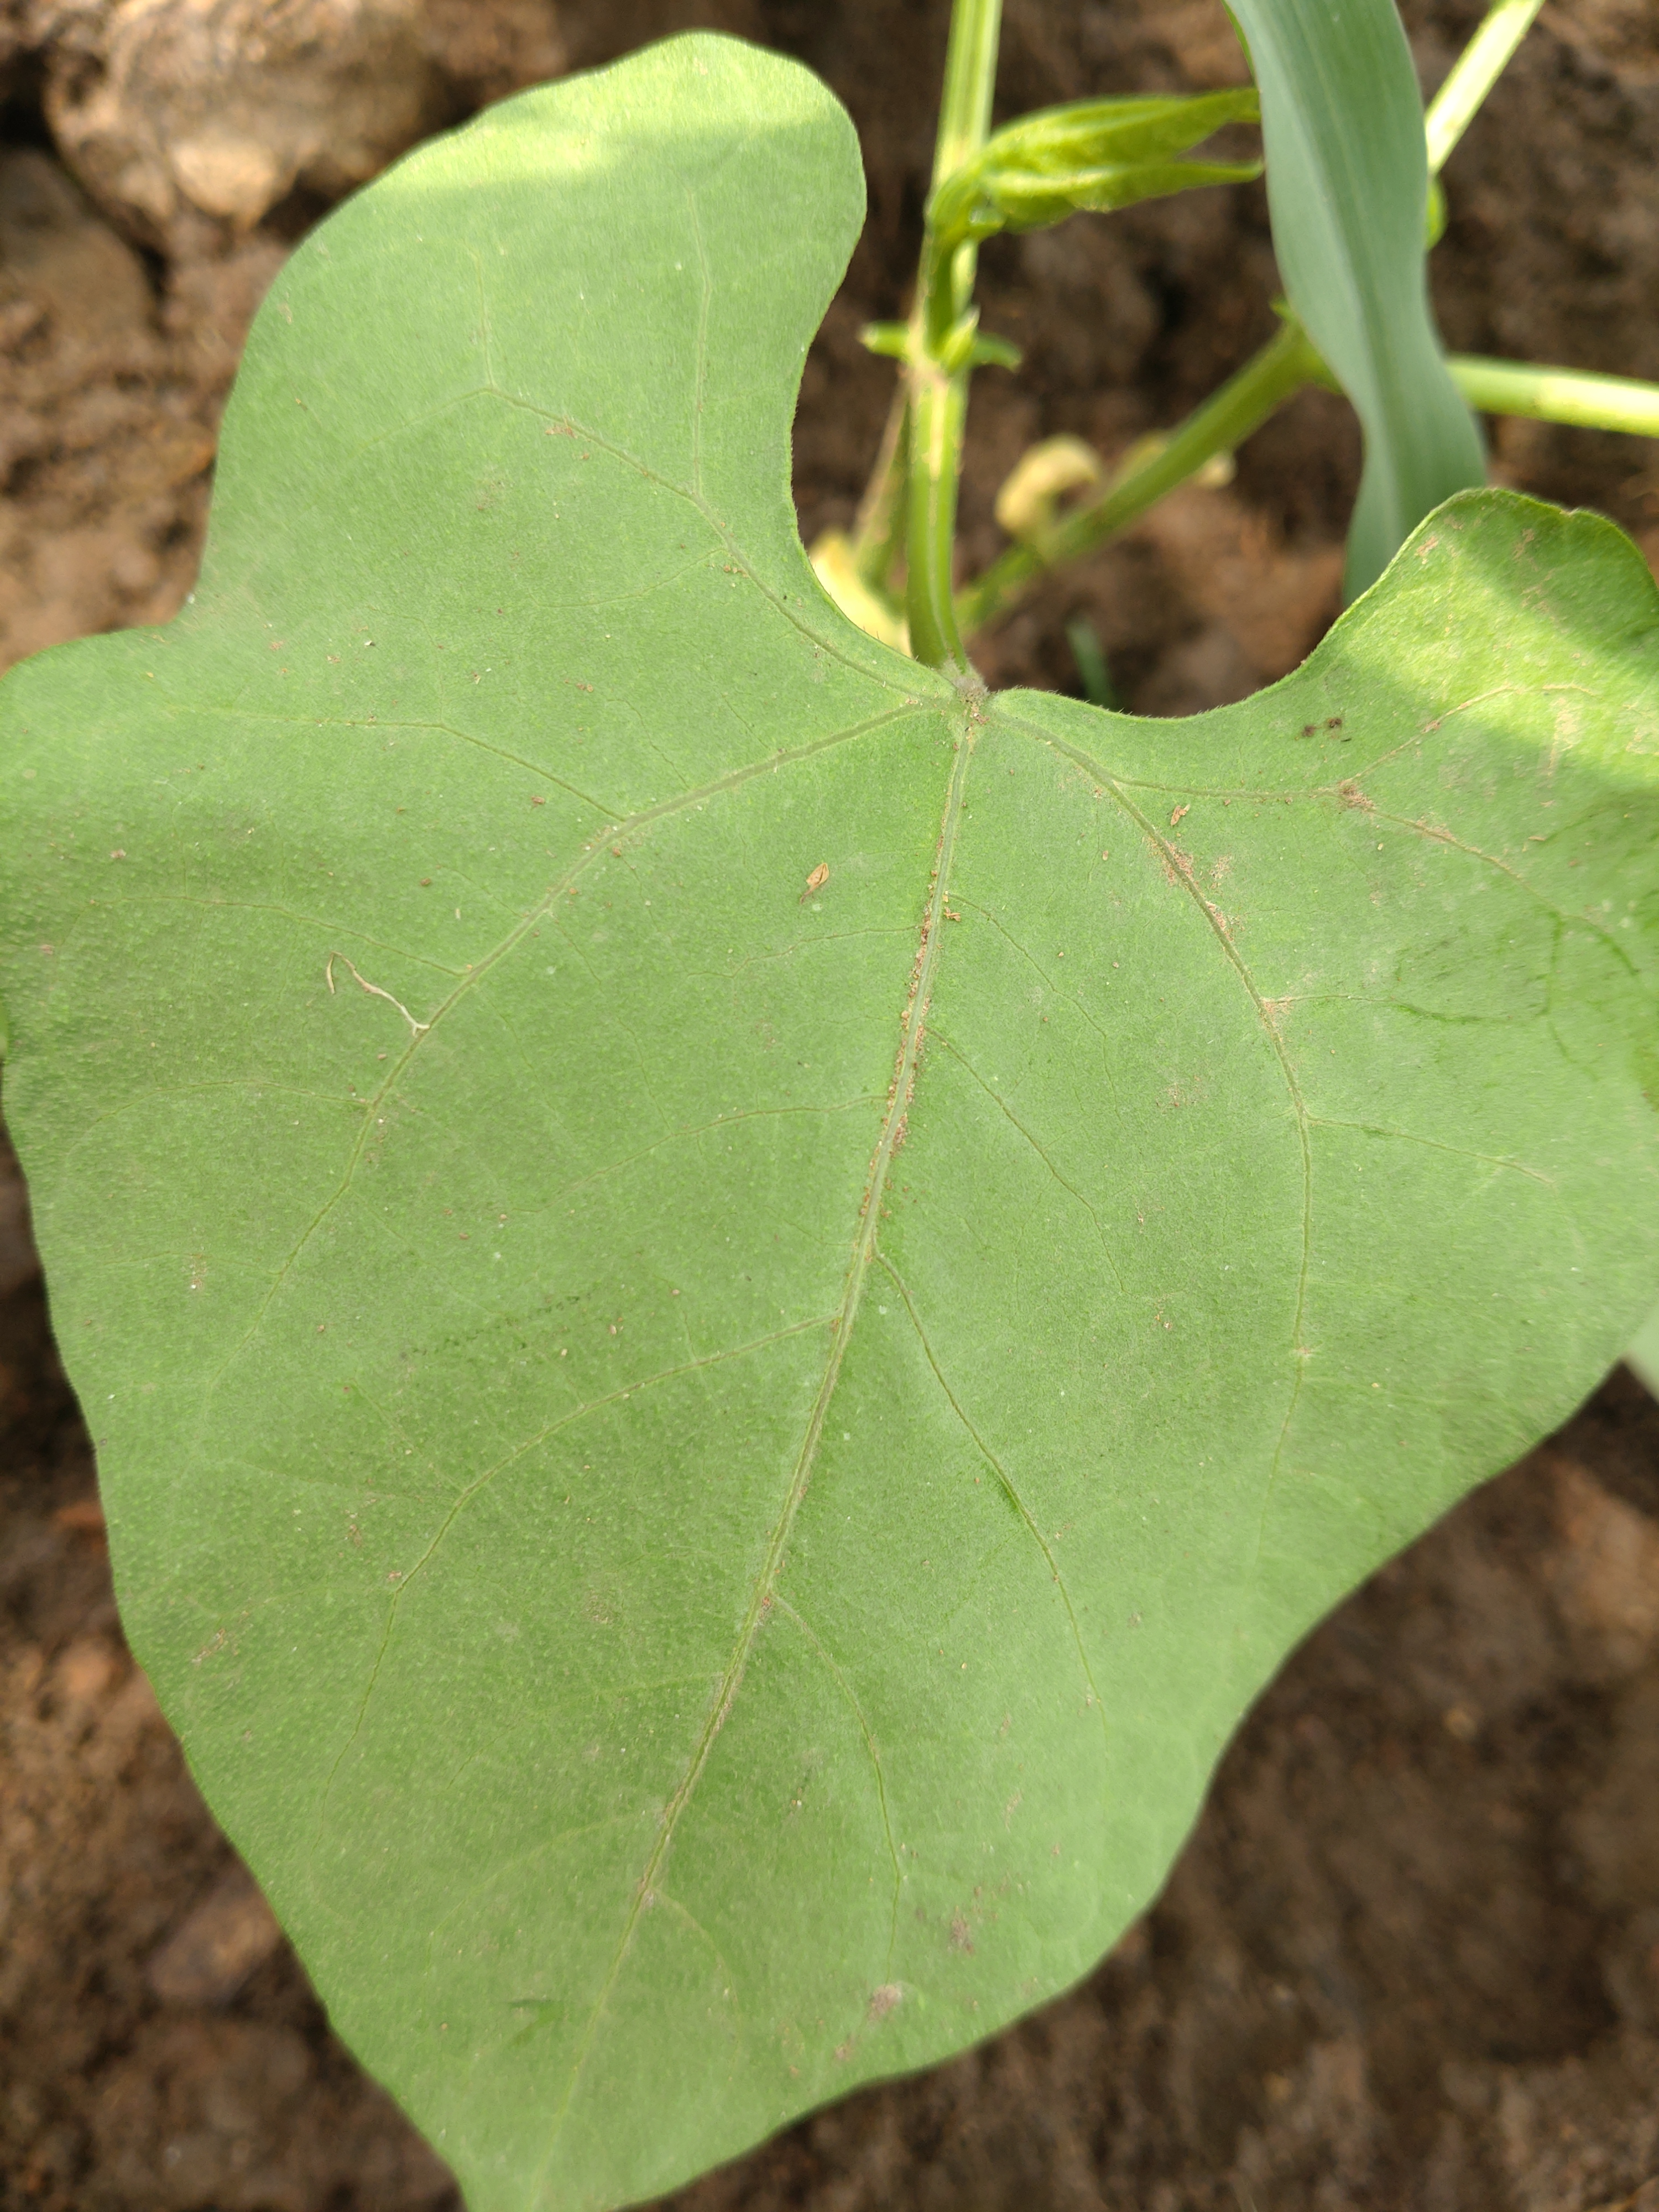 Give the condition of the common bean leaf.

healthy
